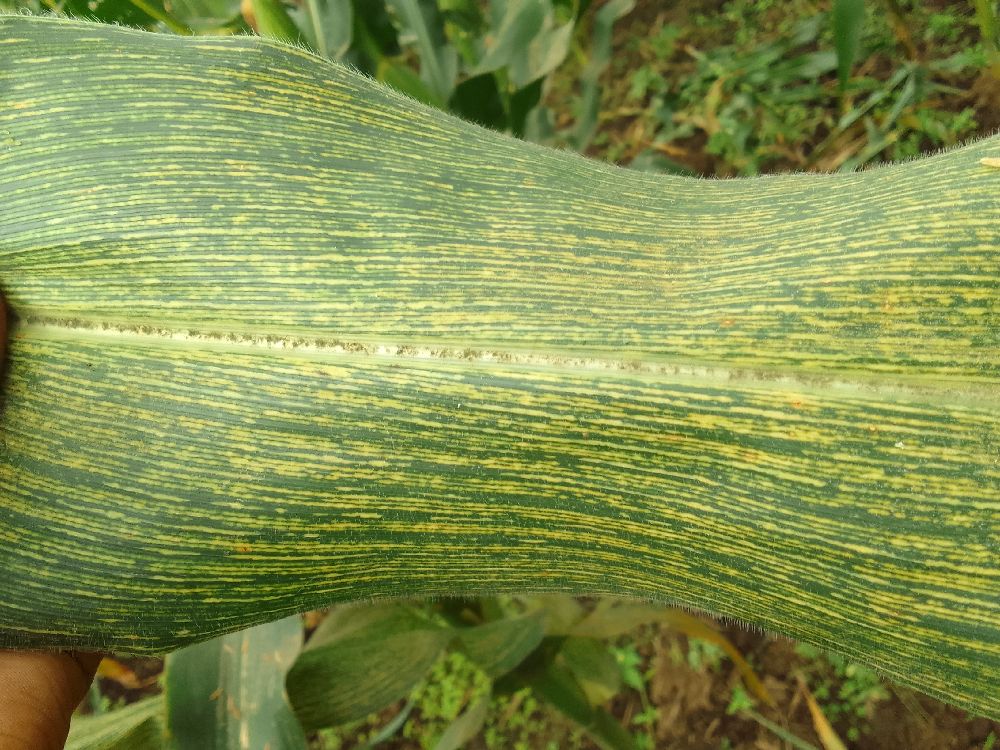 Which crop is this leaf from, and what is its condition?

maize, maize streak virus
